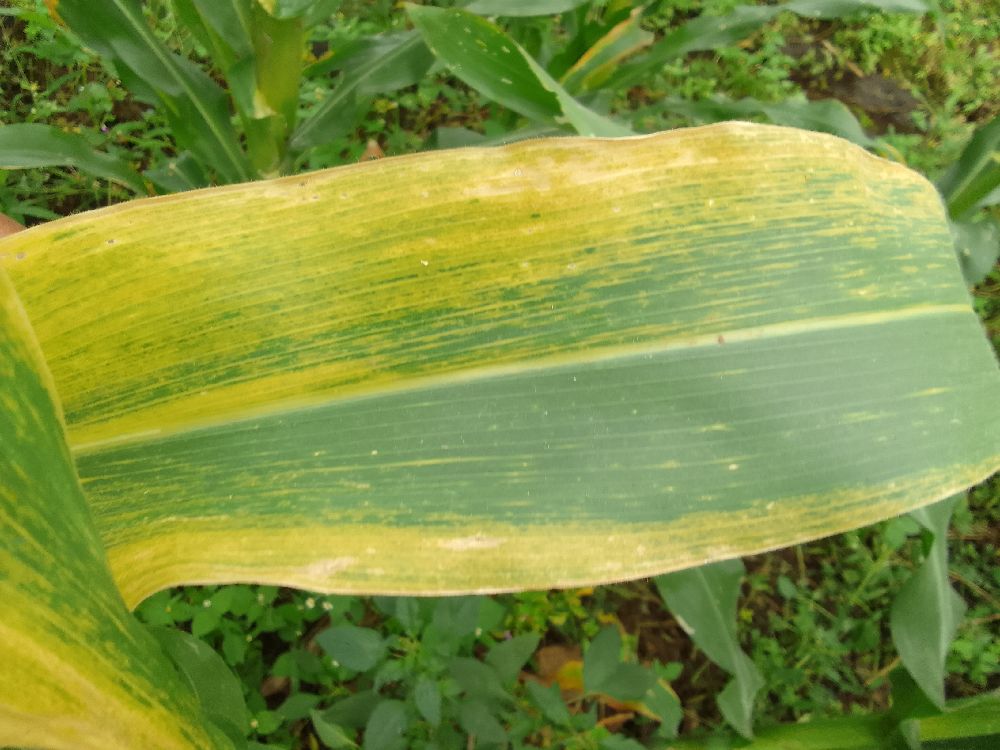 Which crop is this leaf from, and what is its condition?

maize, maize lethal necrosis
